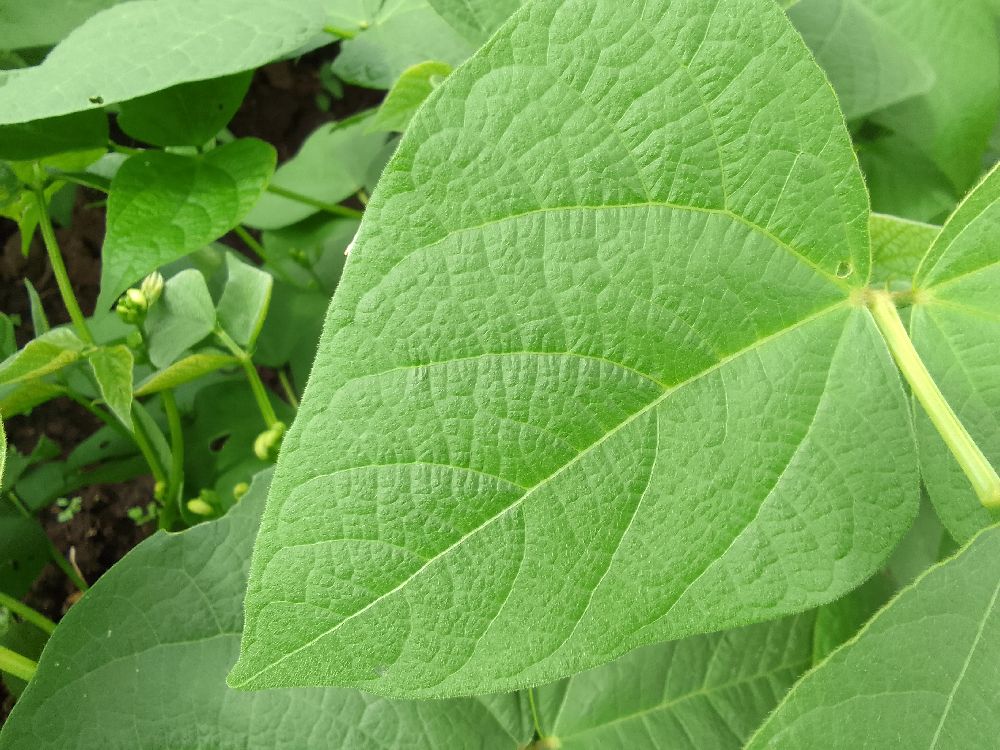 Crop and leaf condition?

common bean, healthy
